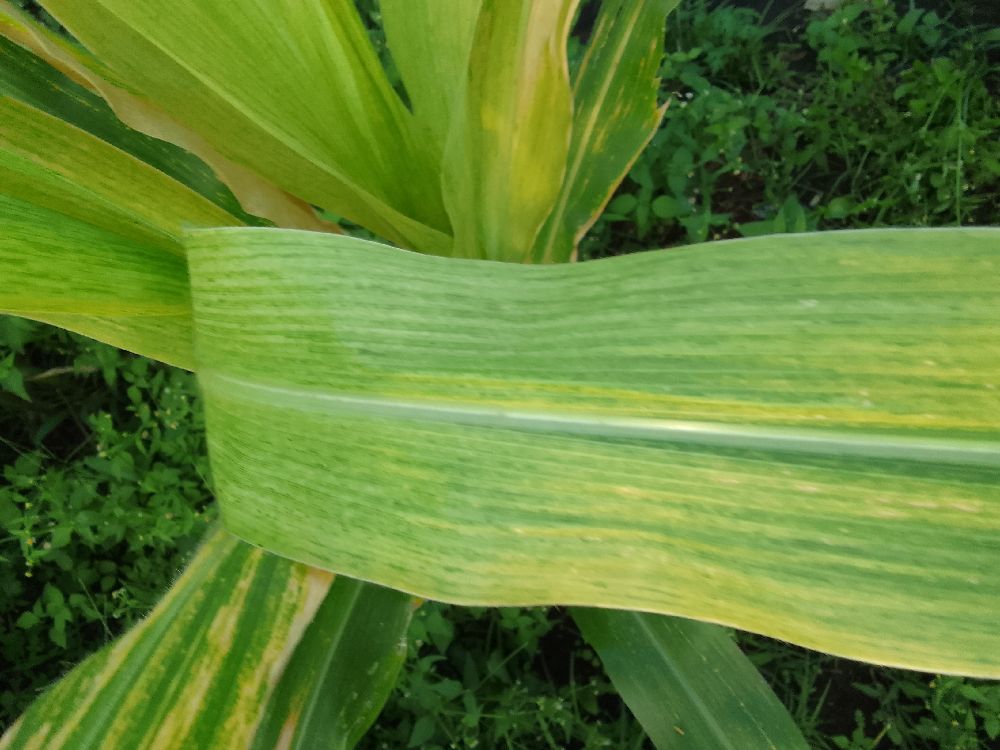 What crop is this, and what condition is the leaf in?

maize, maize lethal necrosis
